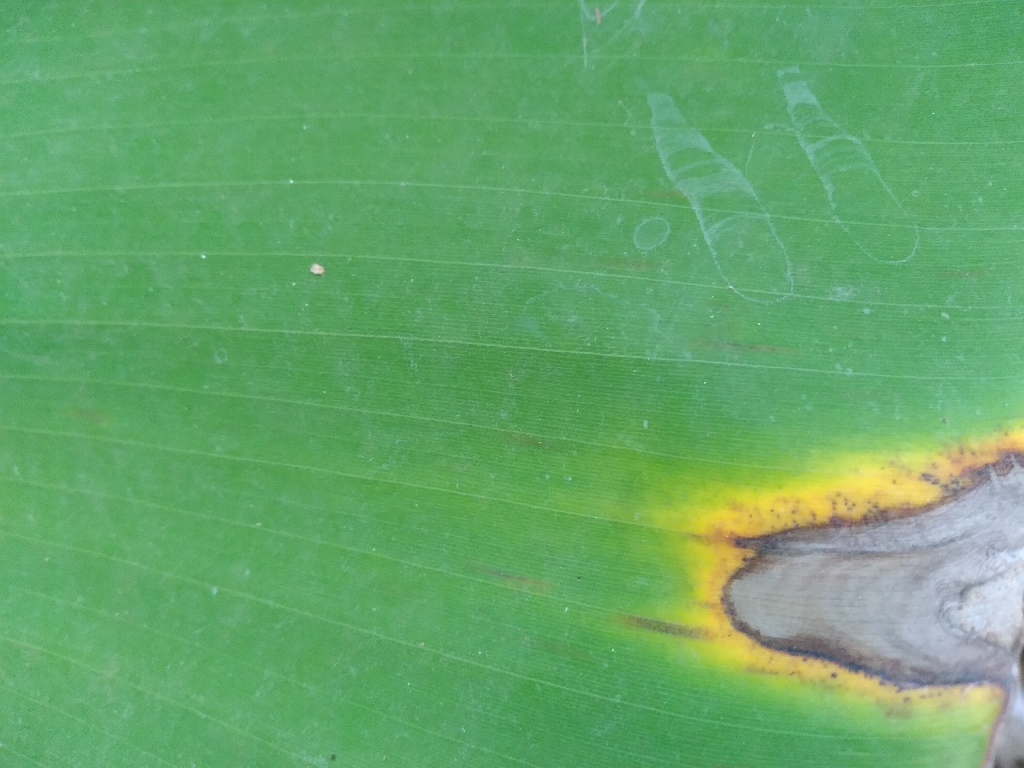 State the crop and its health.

banana, black sigatoka
